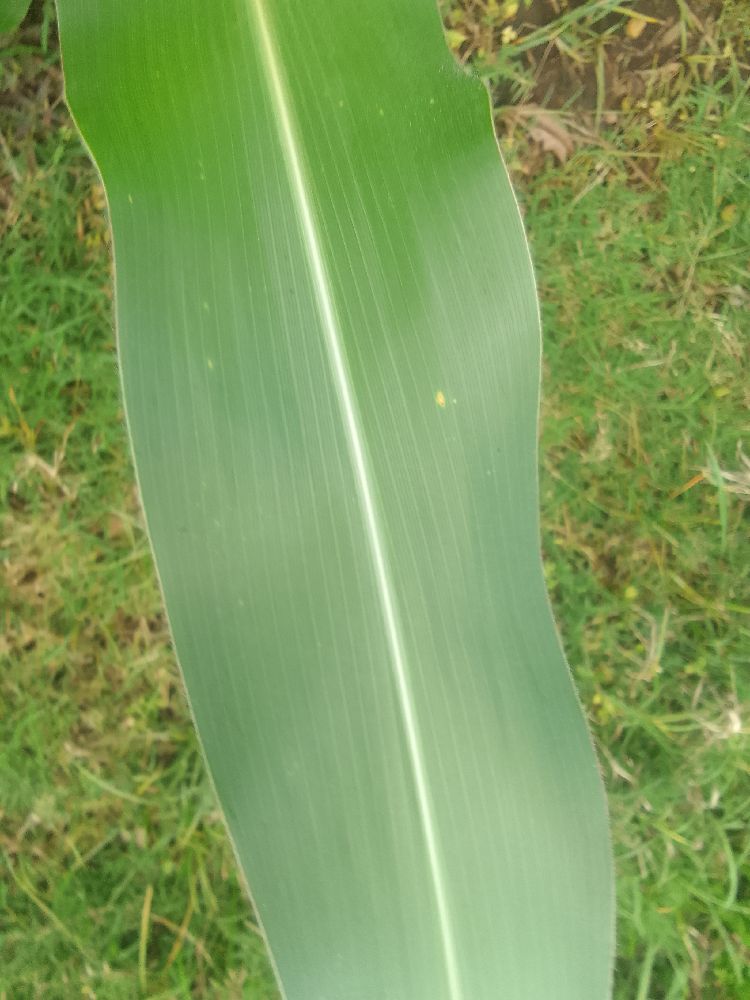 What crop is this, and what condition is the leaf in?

maize, healthy
